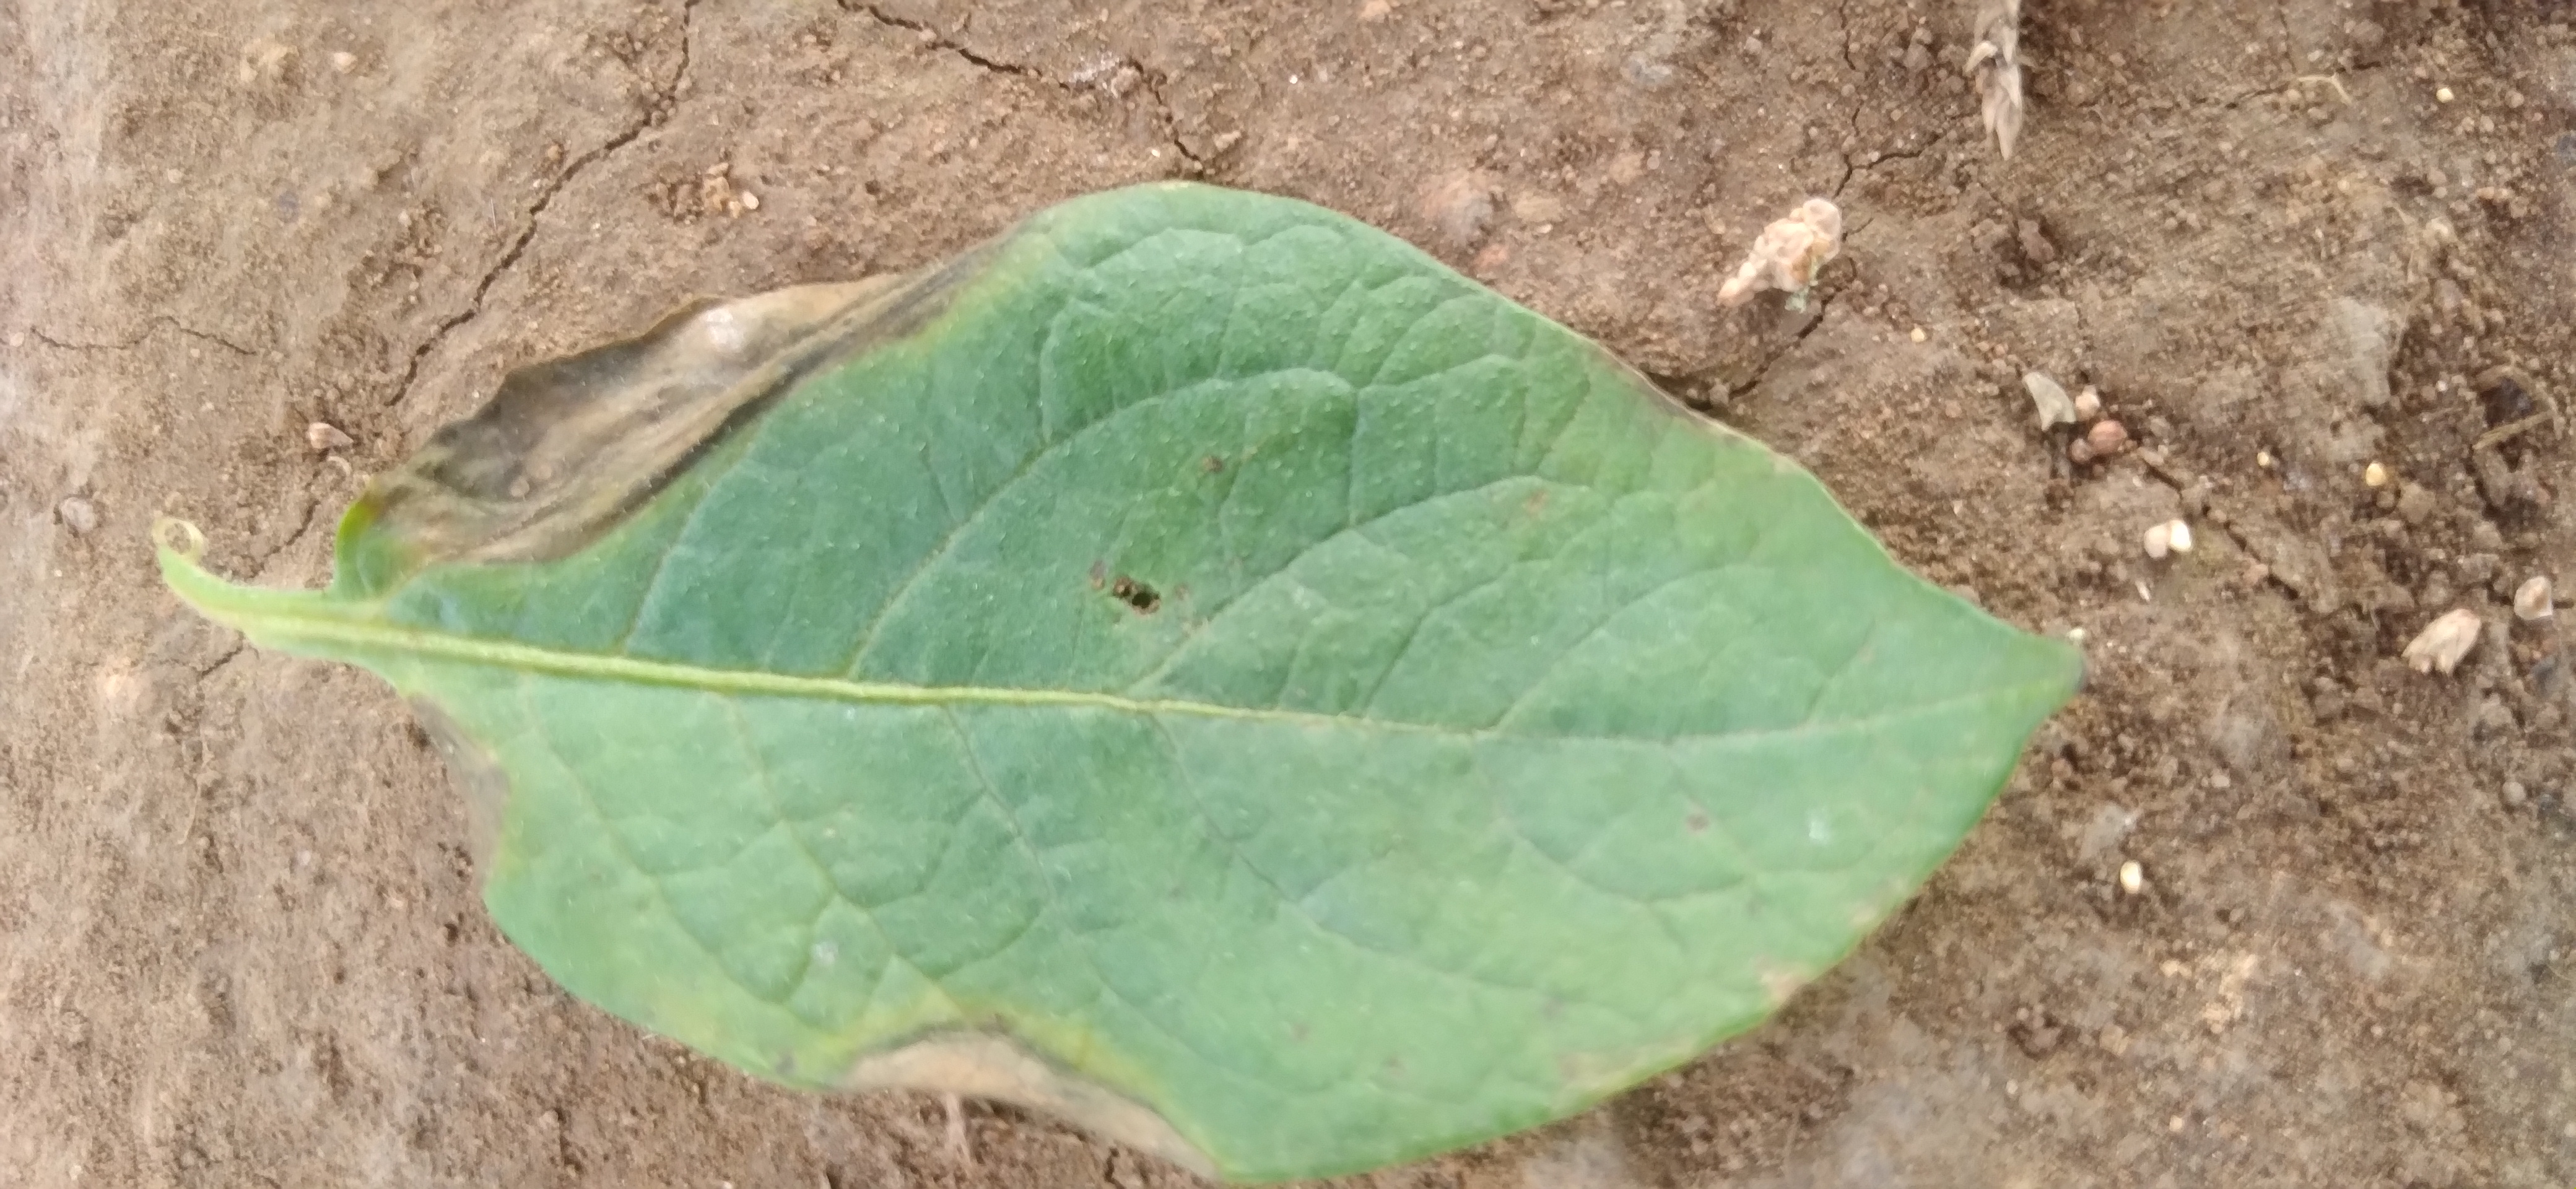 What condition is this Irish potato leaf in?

early blight
